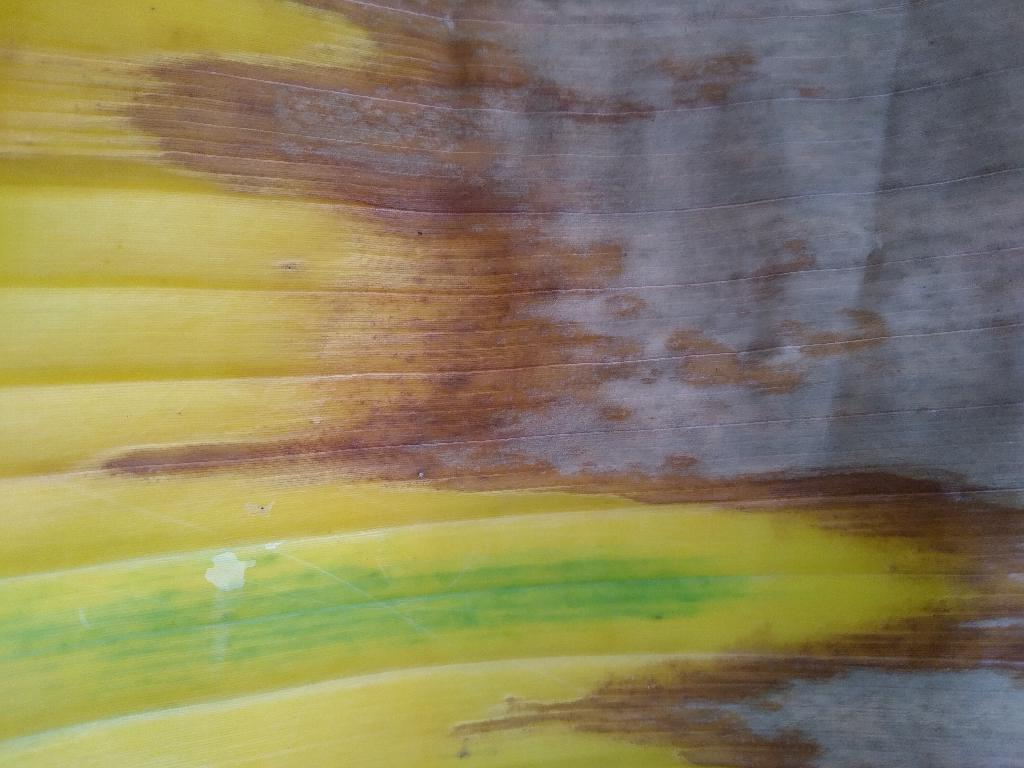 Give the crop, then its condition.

banana, fusarium wilt race 1
